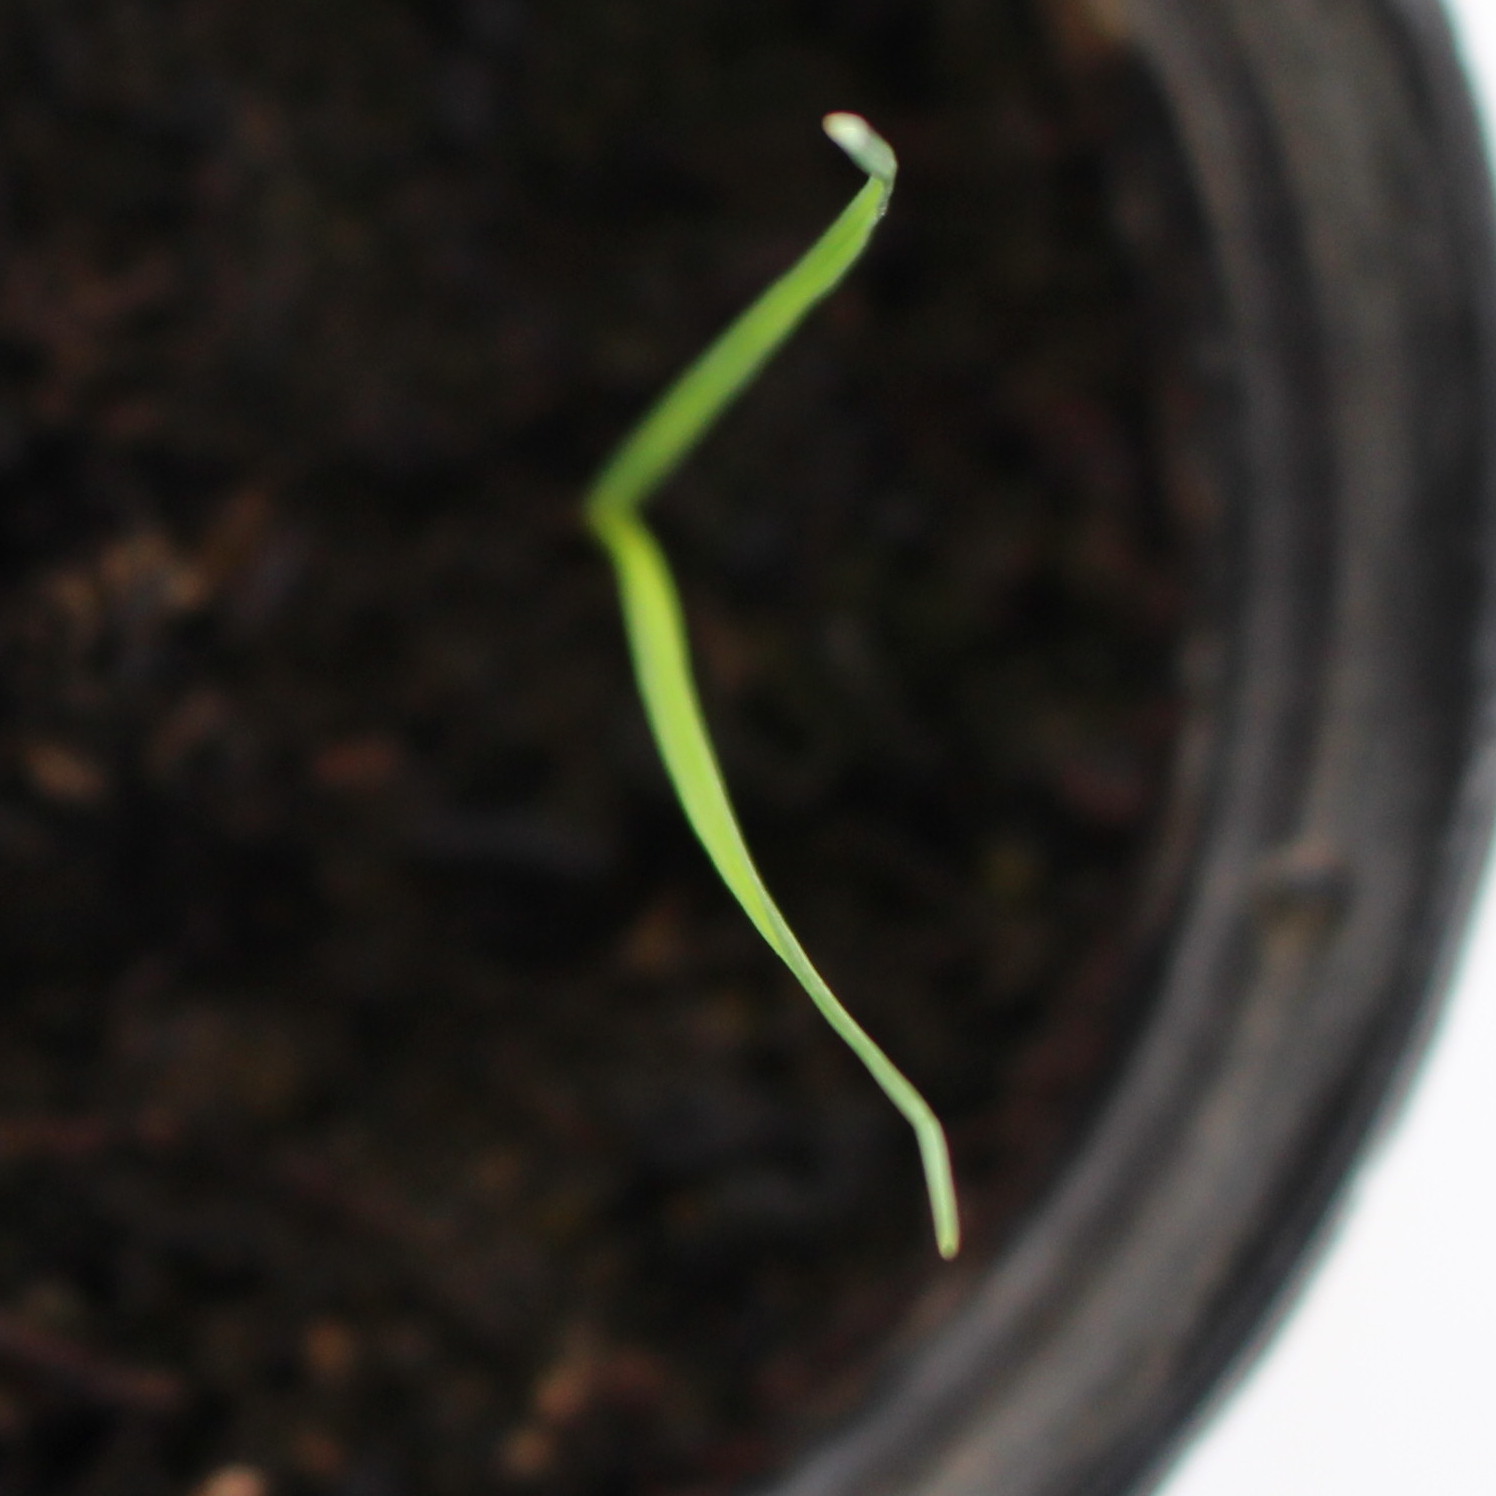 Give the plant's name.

Lolium multiflorum
